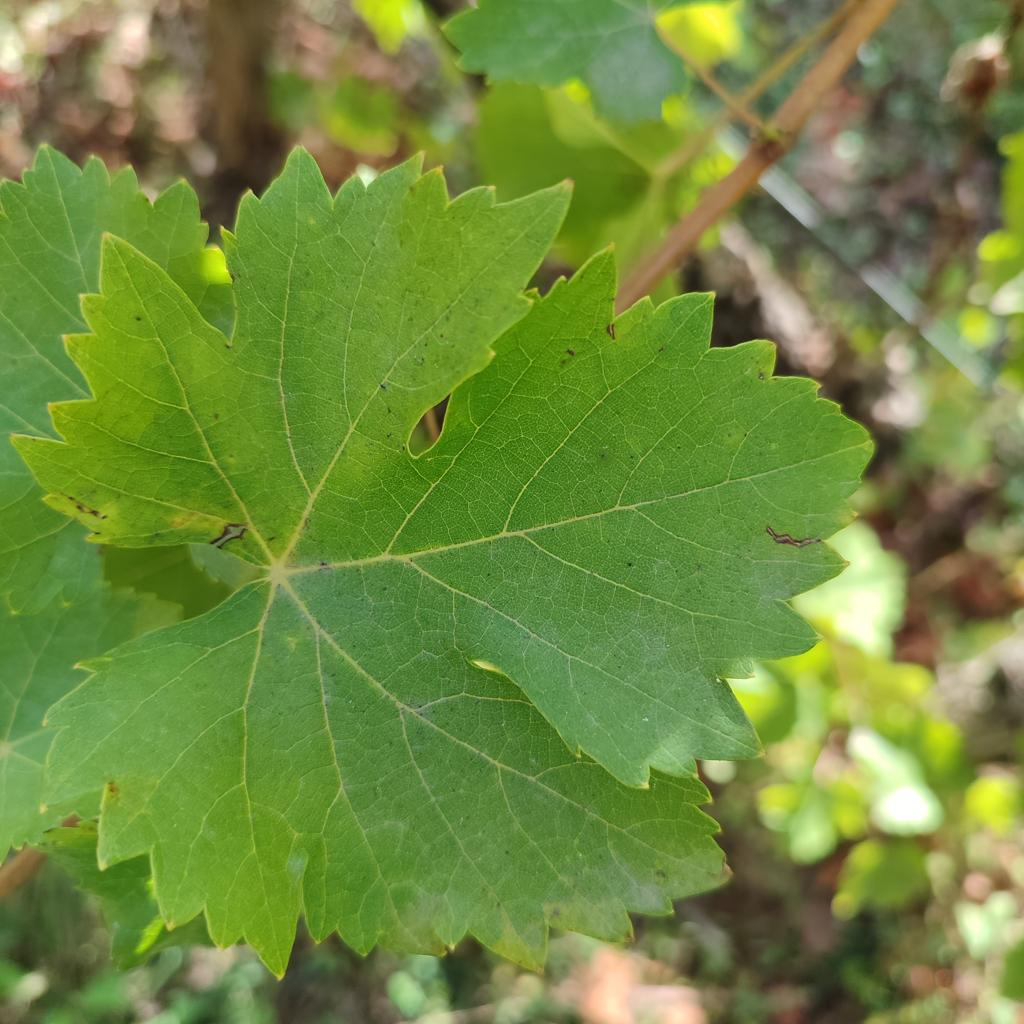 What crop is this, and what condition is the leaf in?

grapevine, powdery mildew
